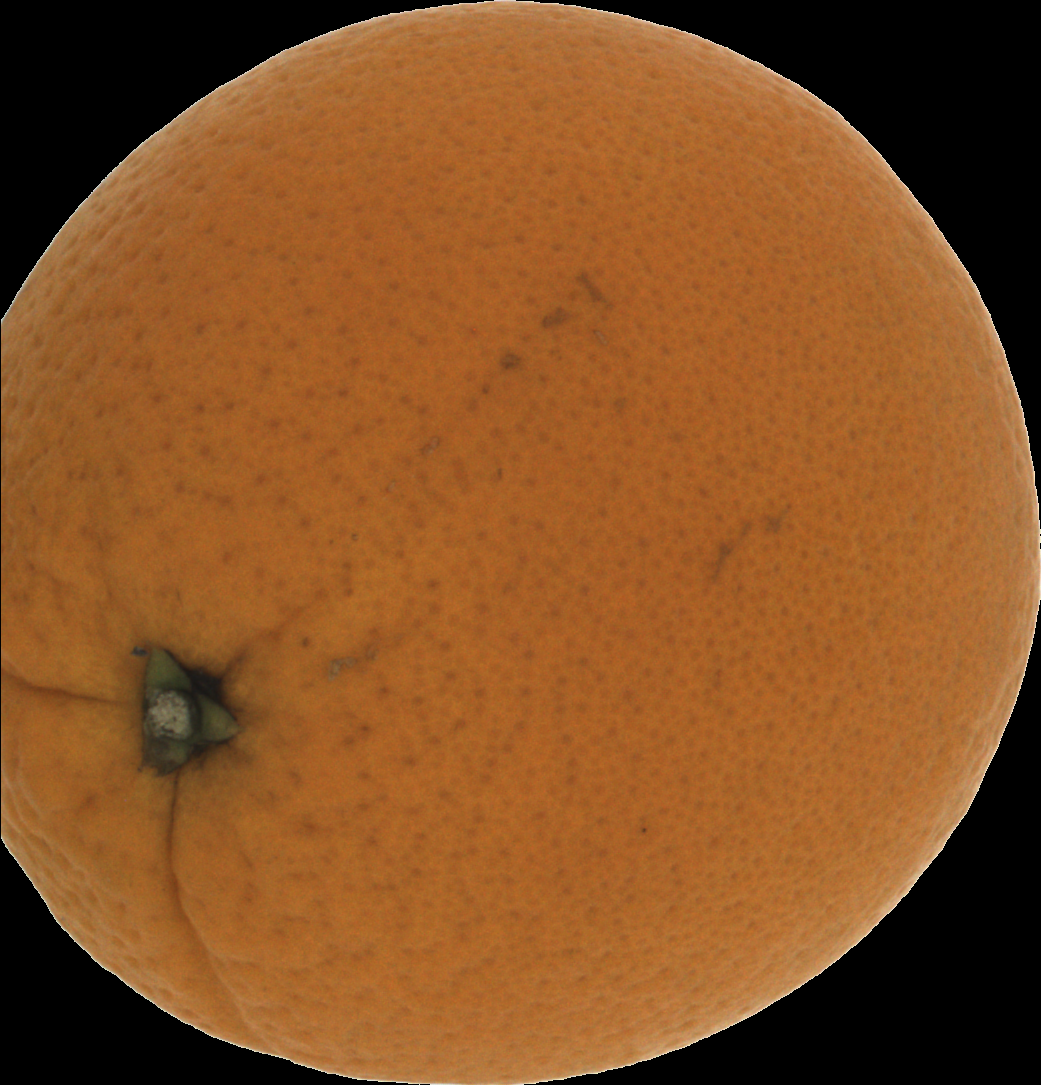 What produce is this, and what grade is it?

orange, good
